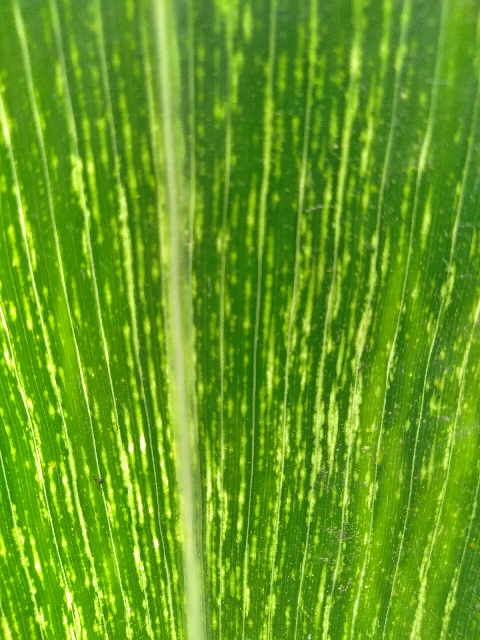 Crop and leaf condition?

maize, maize streak virus
